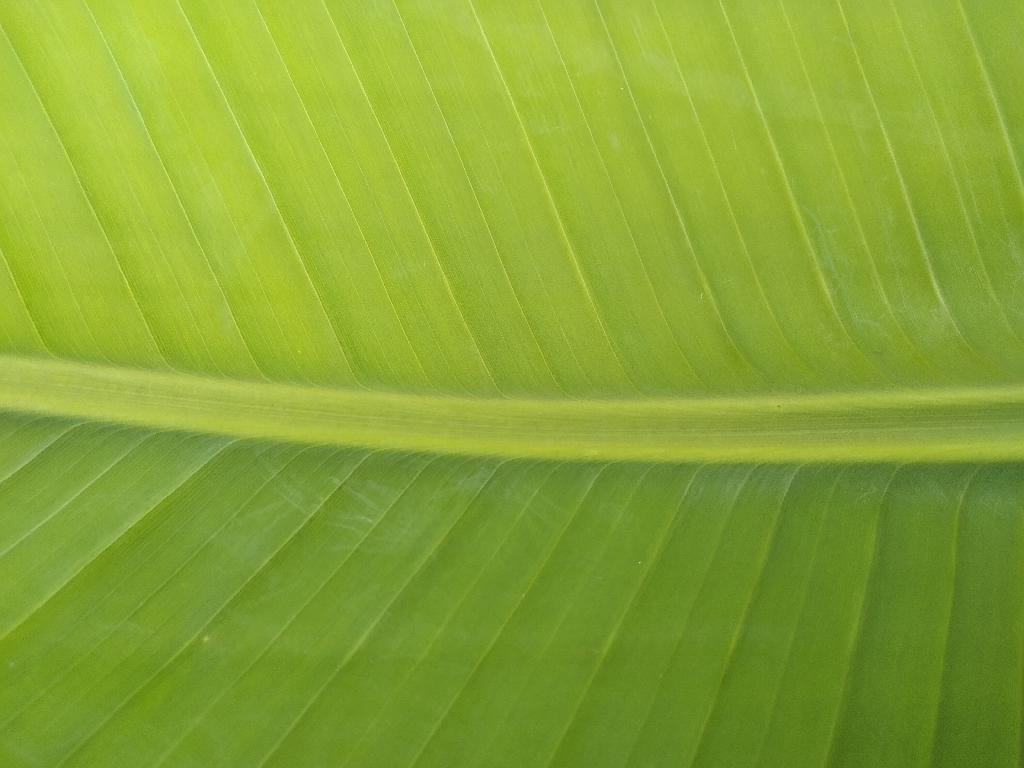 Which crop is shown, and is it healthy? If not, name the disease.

banana, healthy
